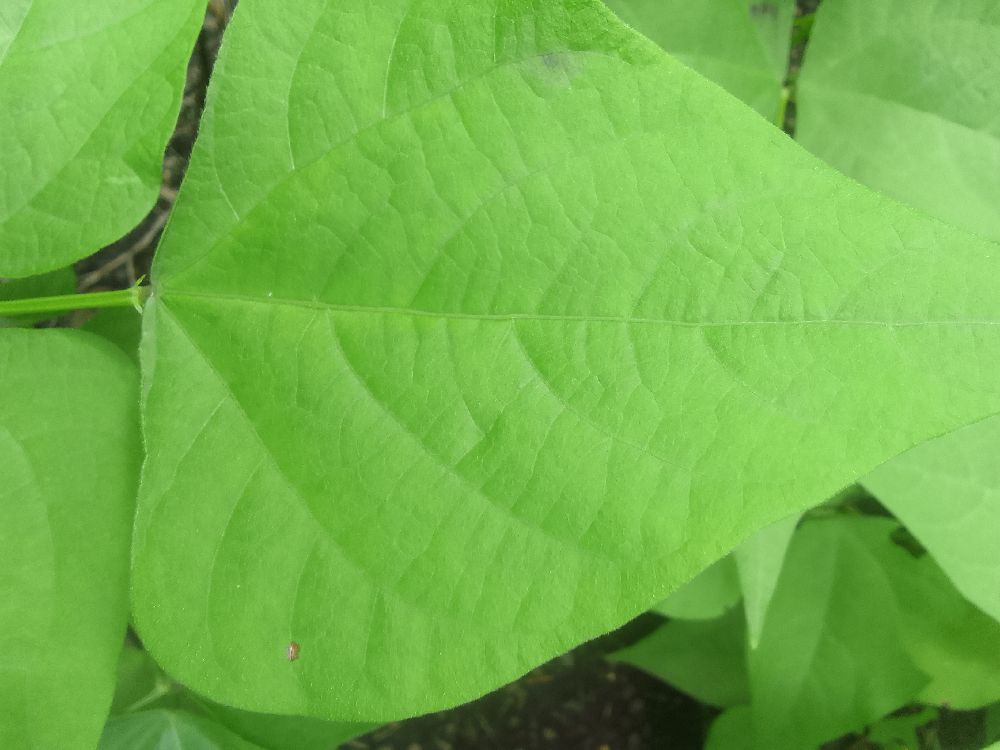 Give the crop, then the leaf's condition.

common bean, healthy
